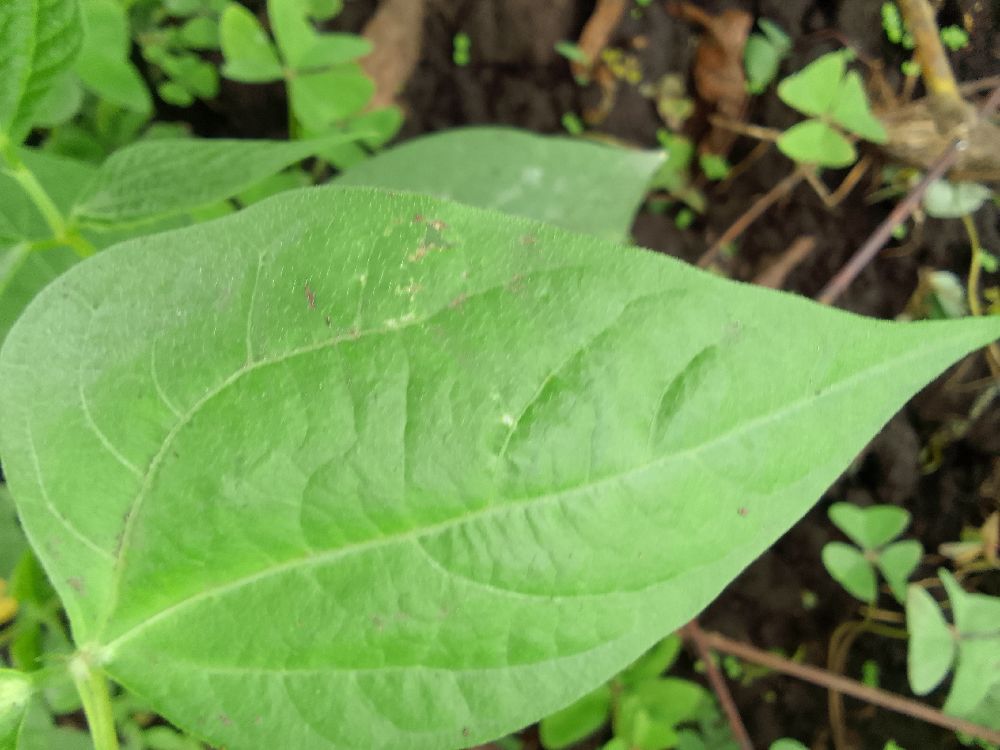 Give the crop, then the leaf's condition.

common bean, healthy
